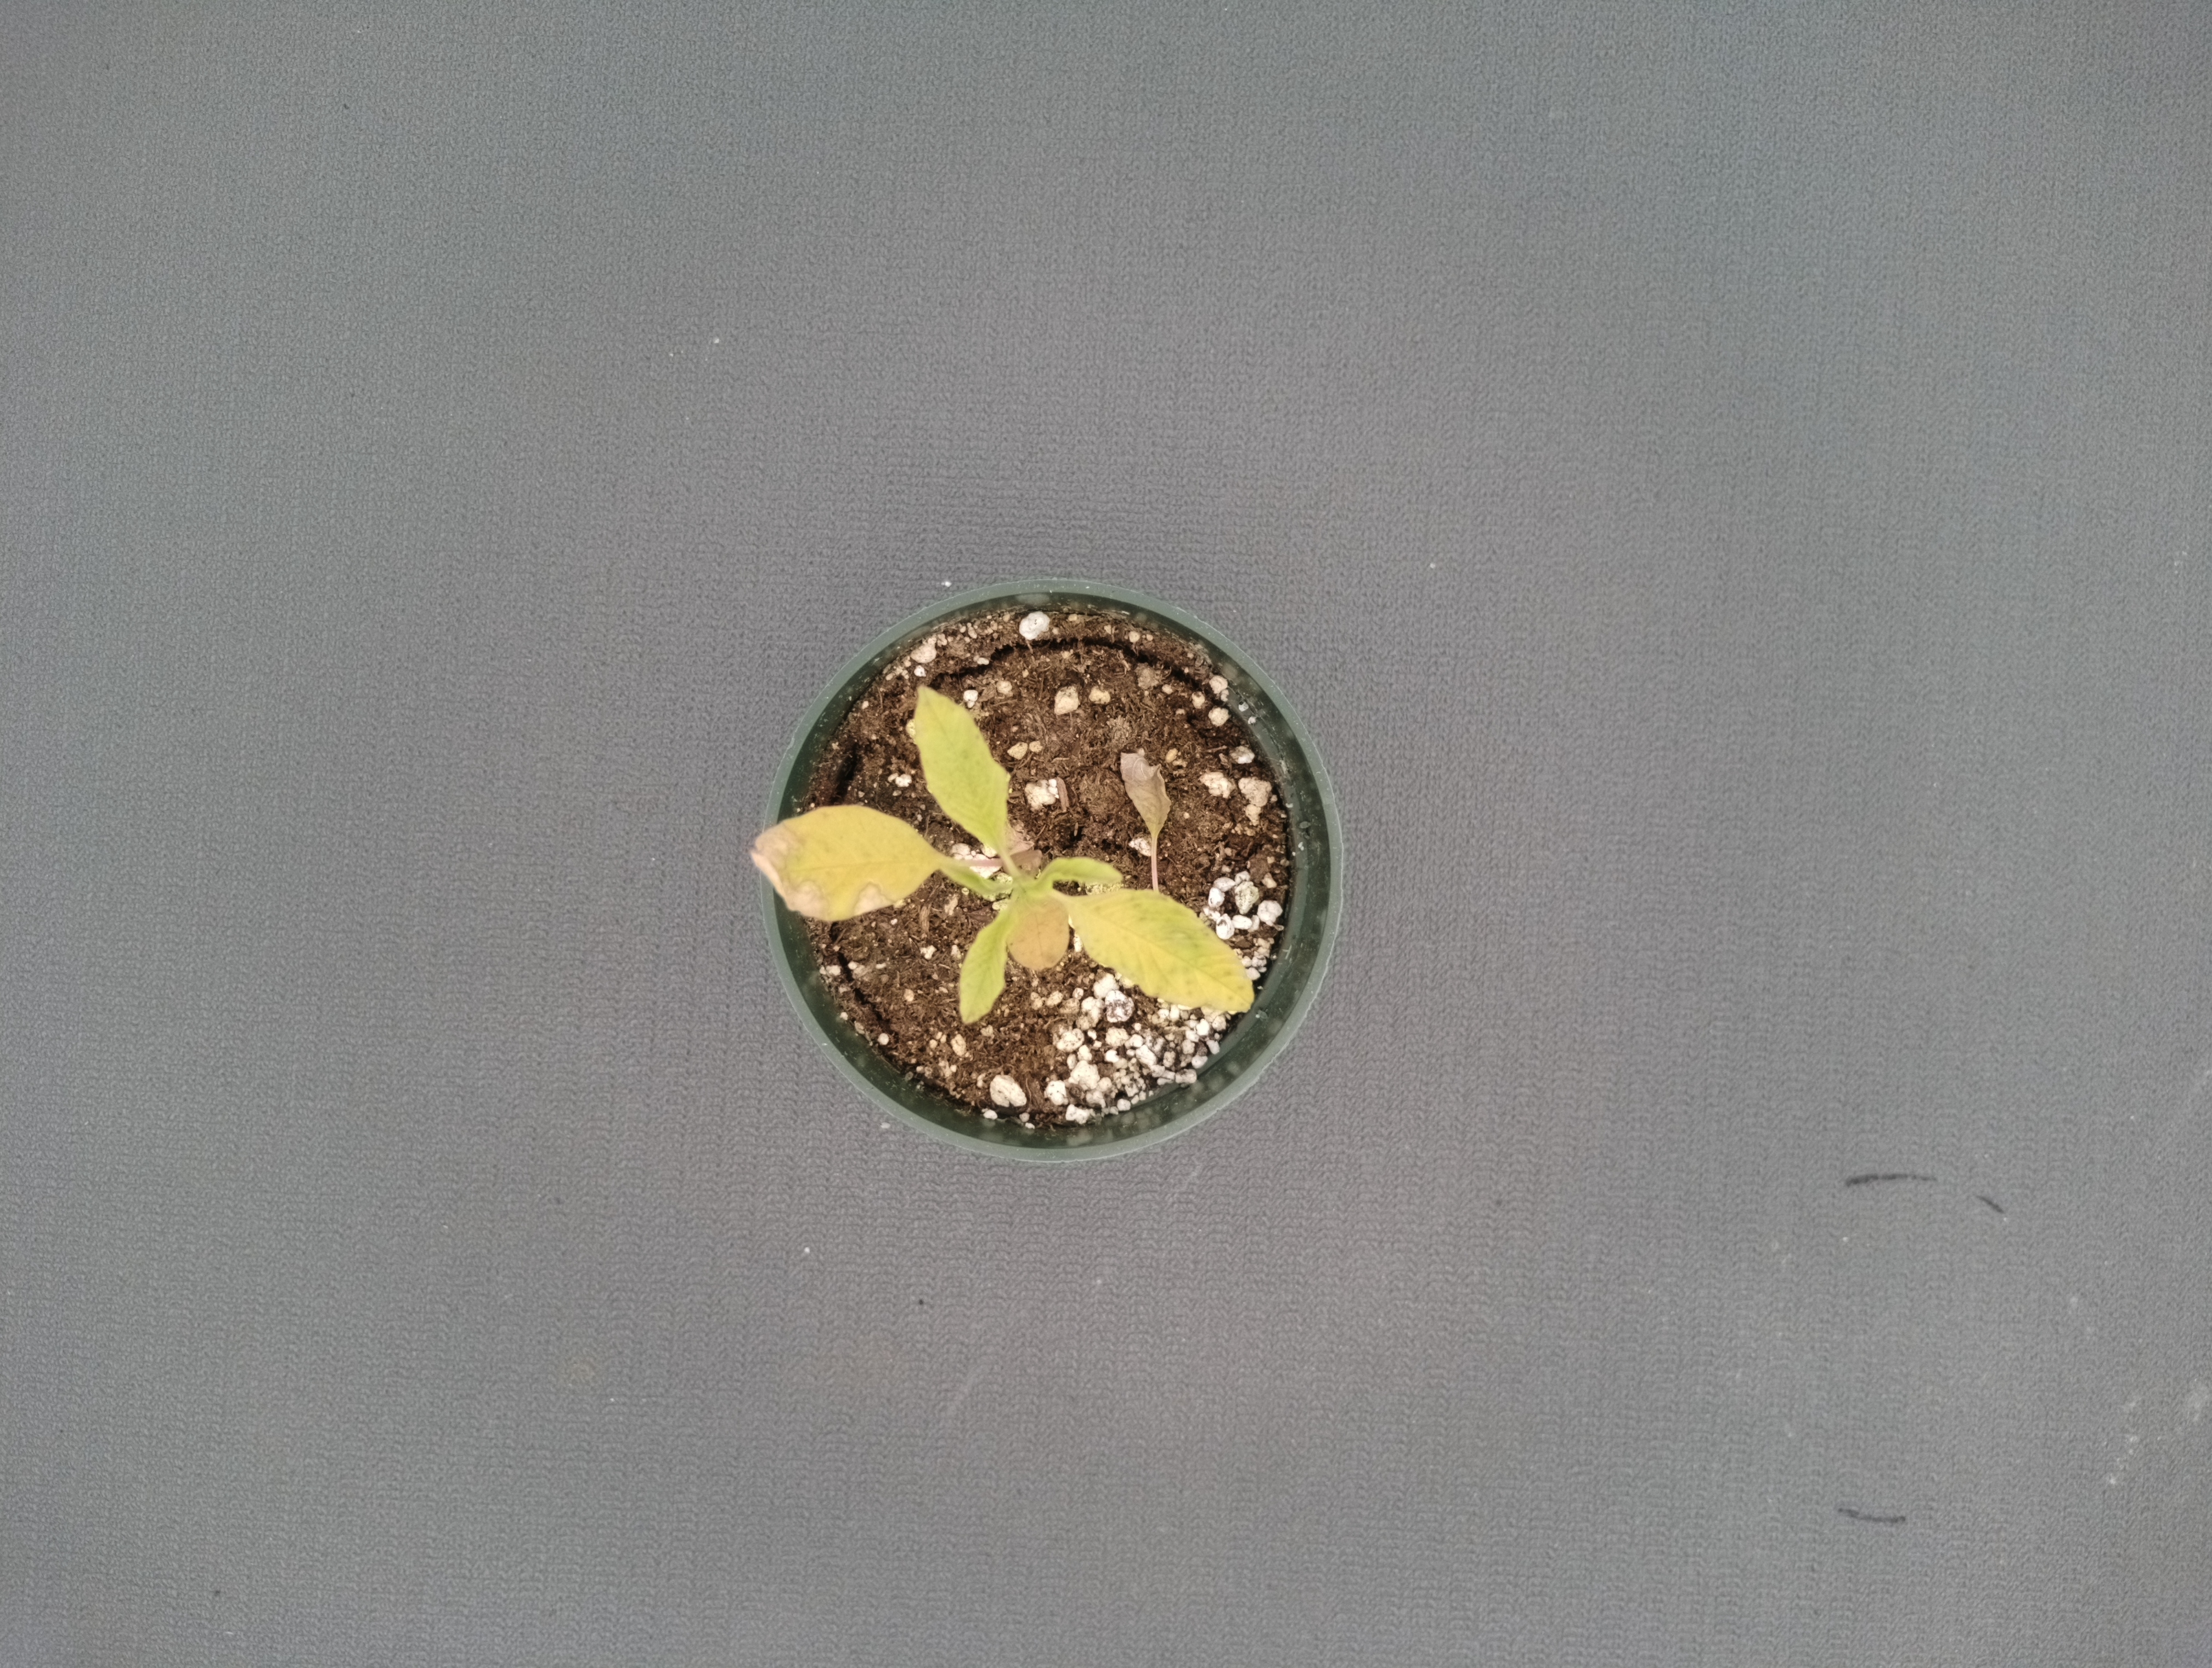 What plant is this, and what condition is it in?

waterhemp, chlorosis necrosis
